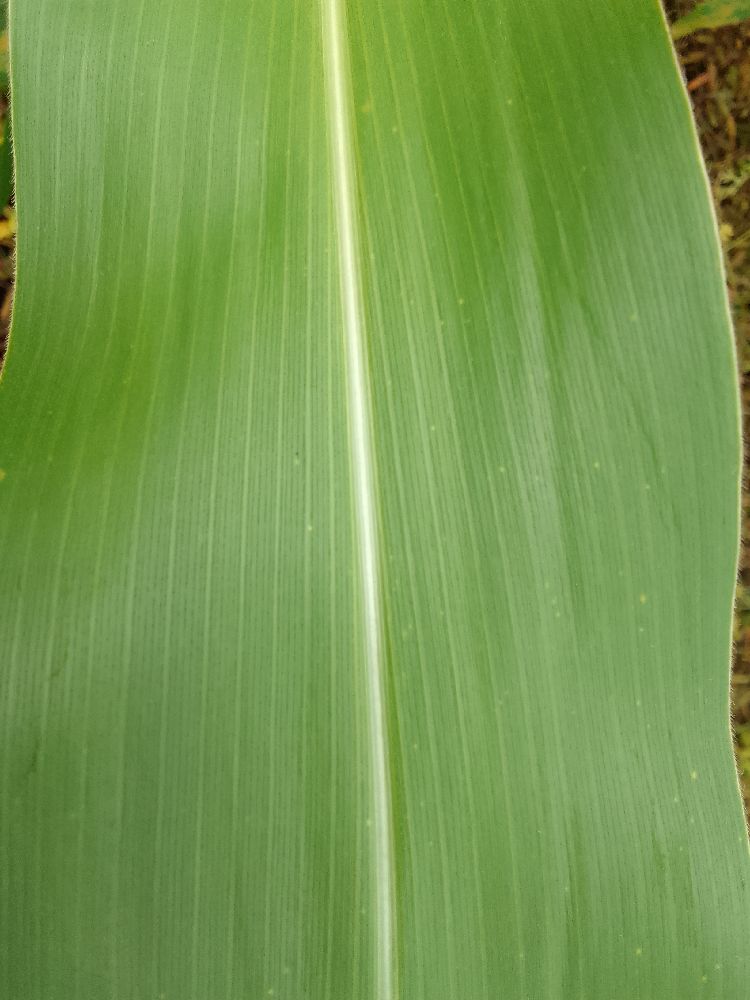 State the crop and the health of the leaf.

maize, healthy
